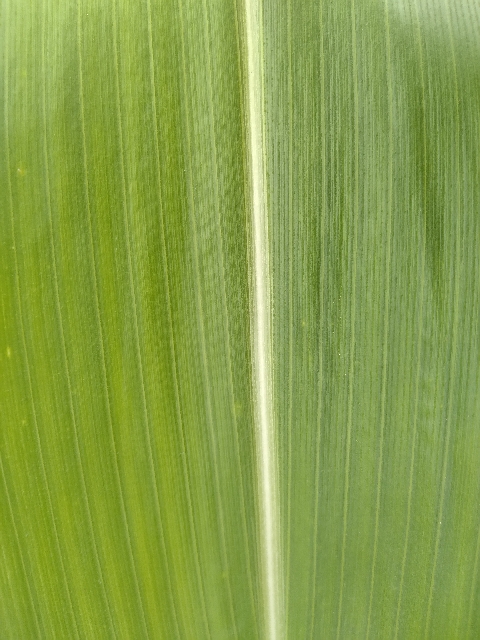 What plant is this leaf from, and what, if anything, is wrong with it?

maize, healthy
